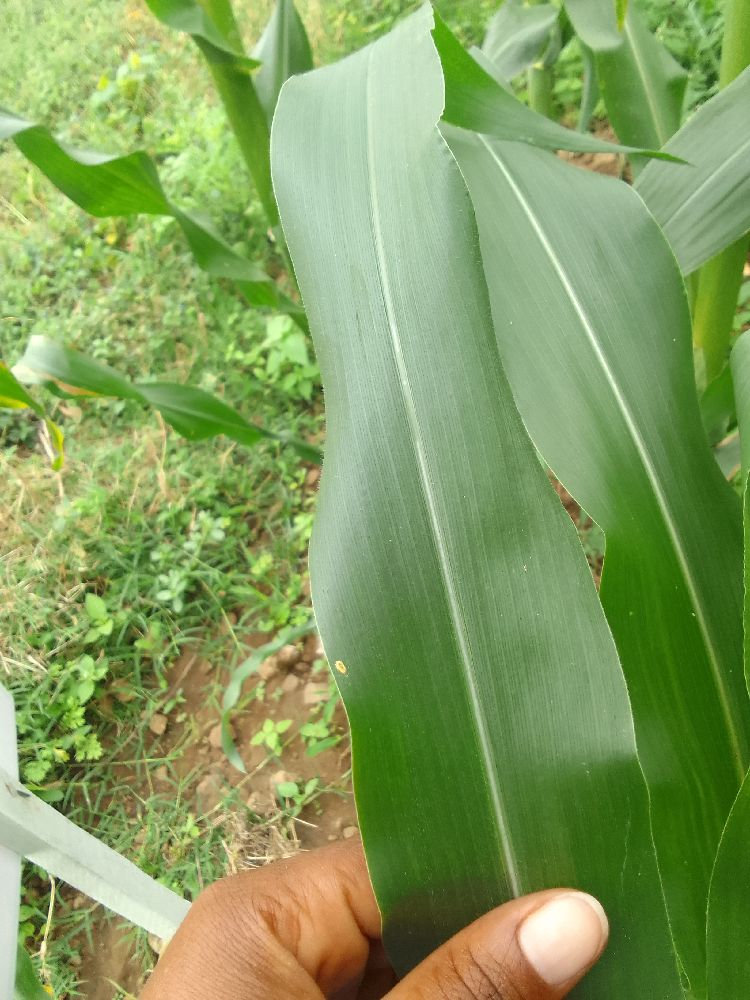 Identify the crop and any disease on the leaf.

maize, healthy
